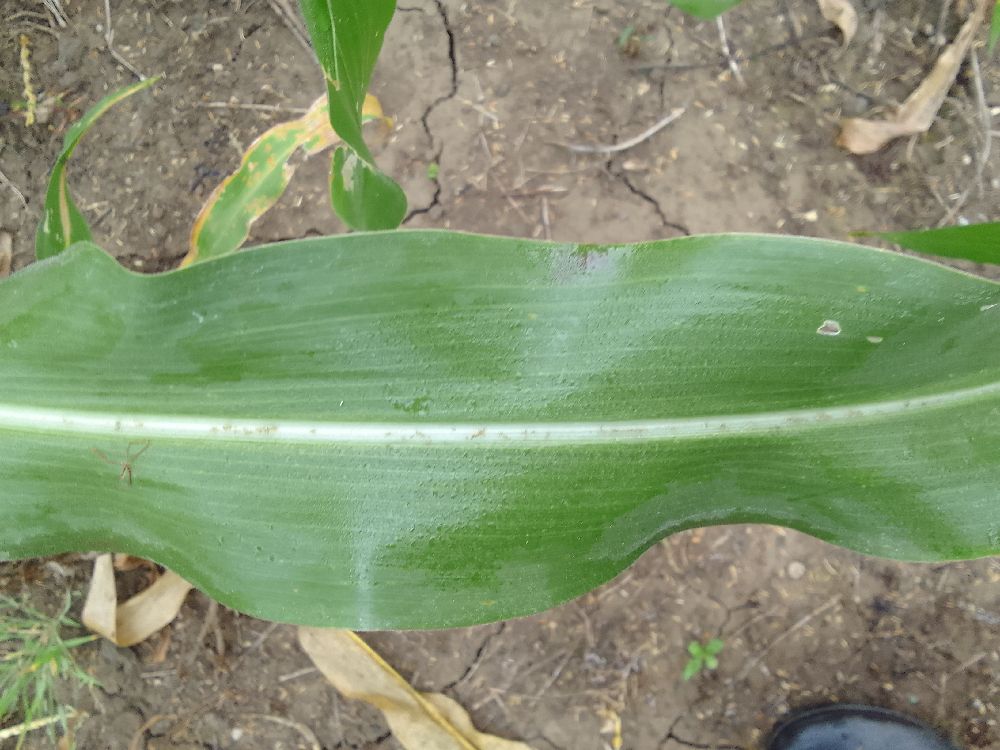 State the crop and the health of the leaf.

maize, healthy
